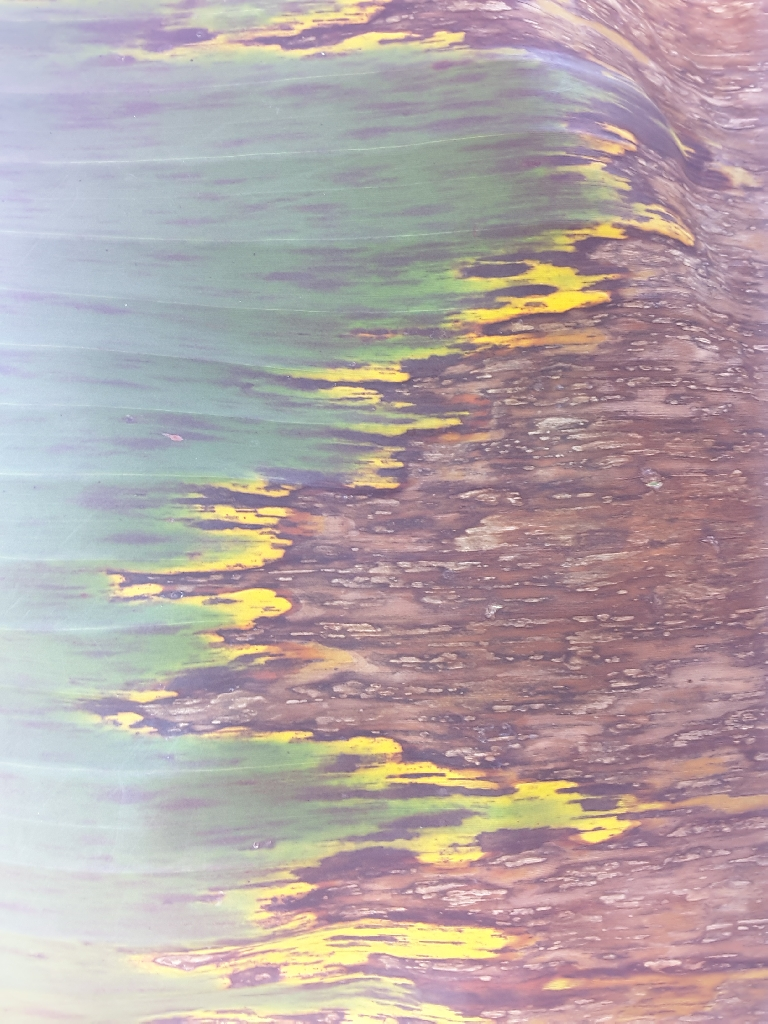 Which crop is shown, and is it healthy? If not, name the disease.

banana, black sigatoka
